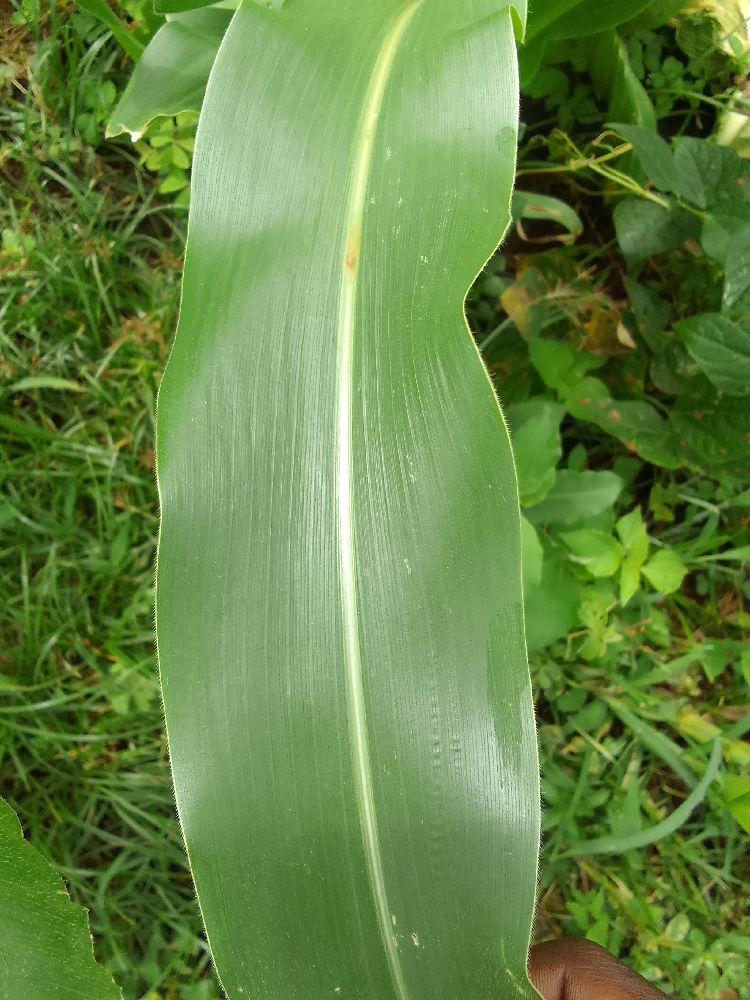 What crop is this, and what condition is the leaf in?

maize, healthy
